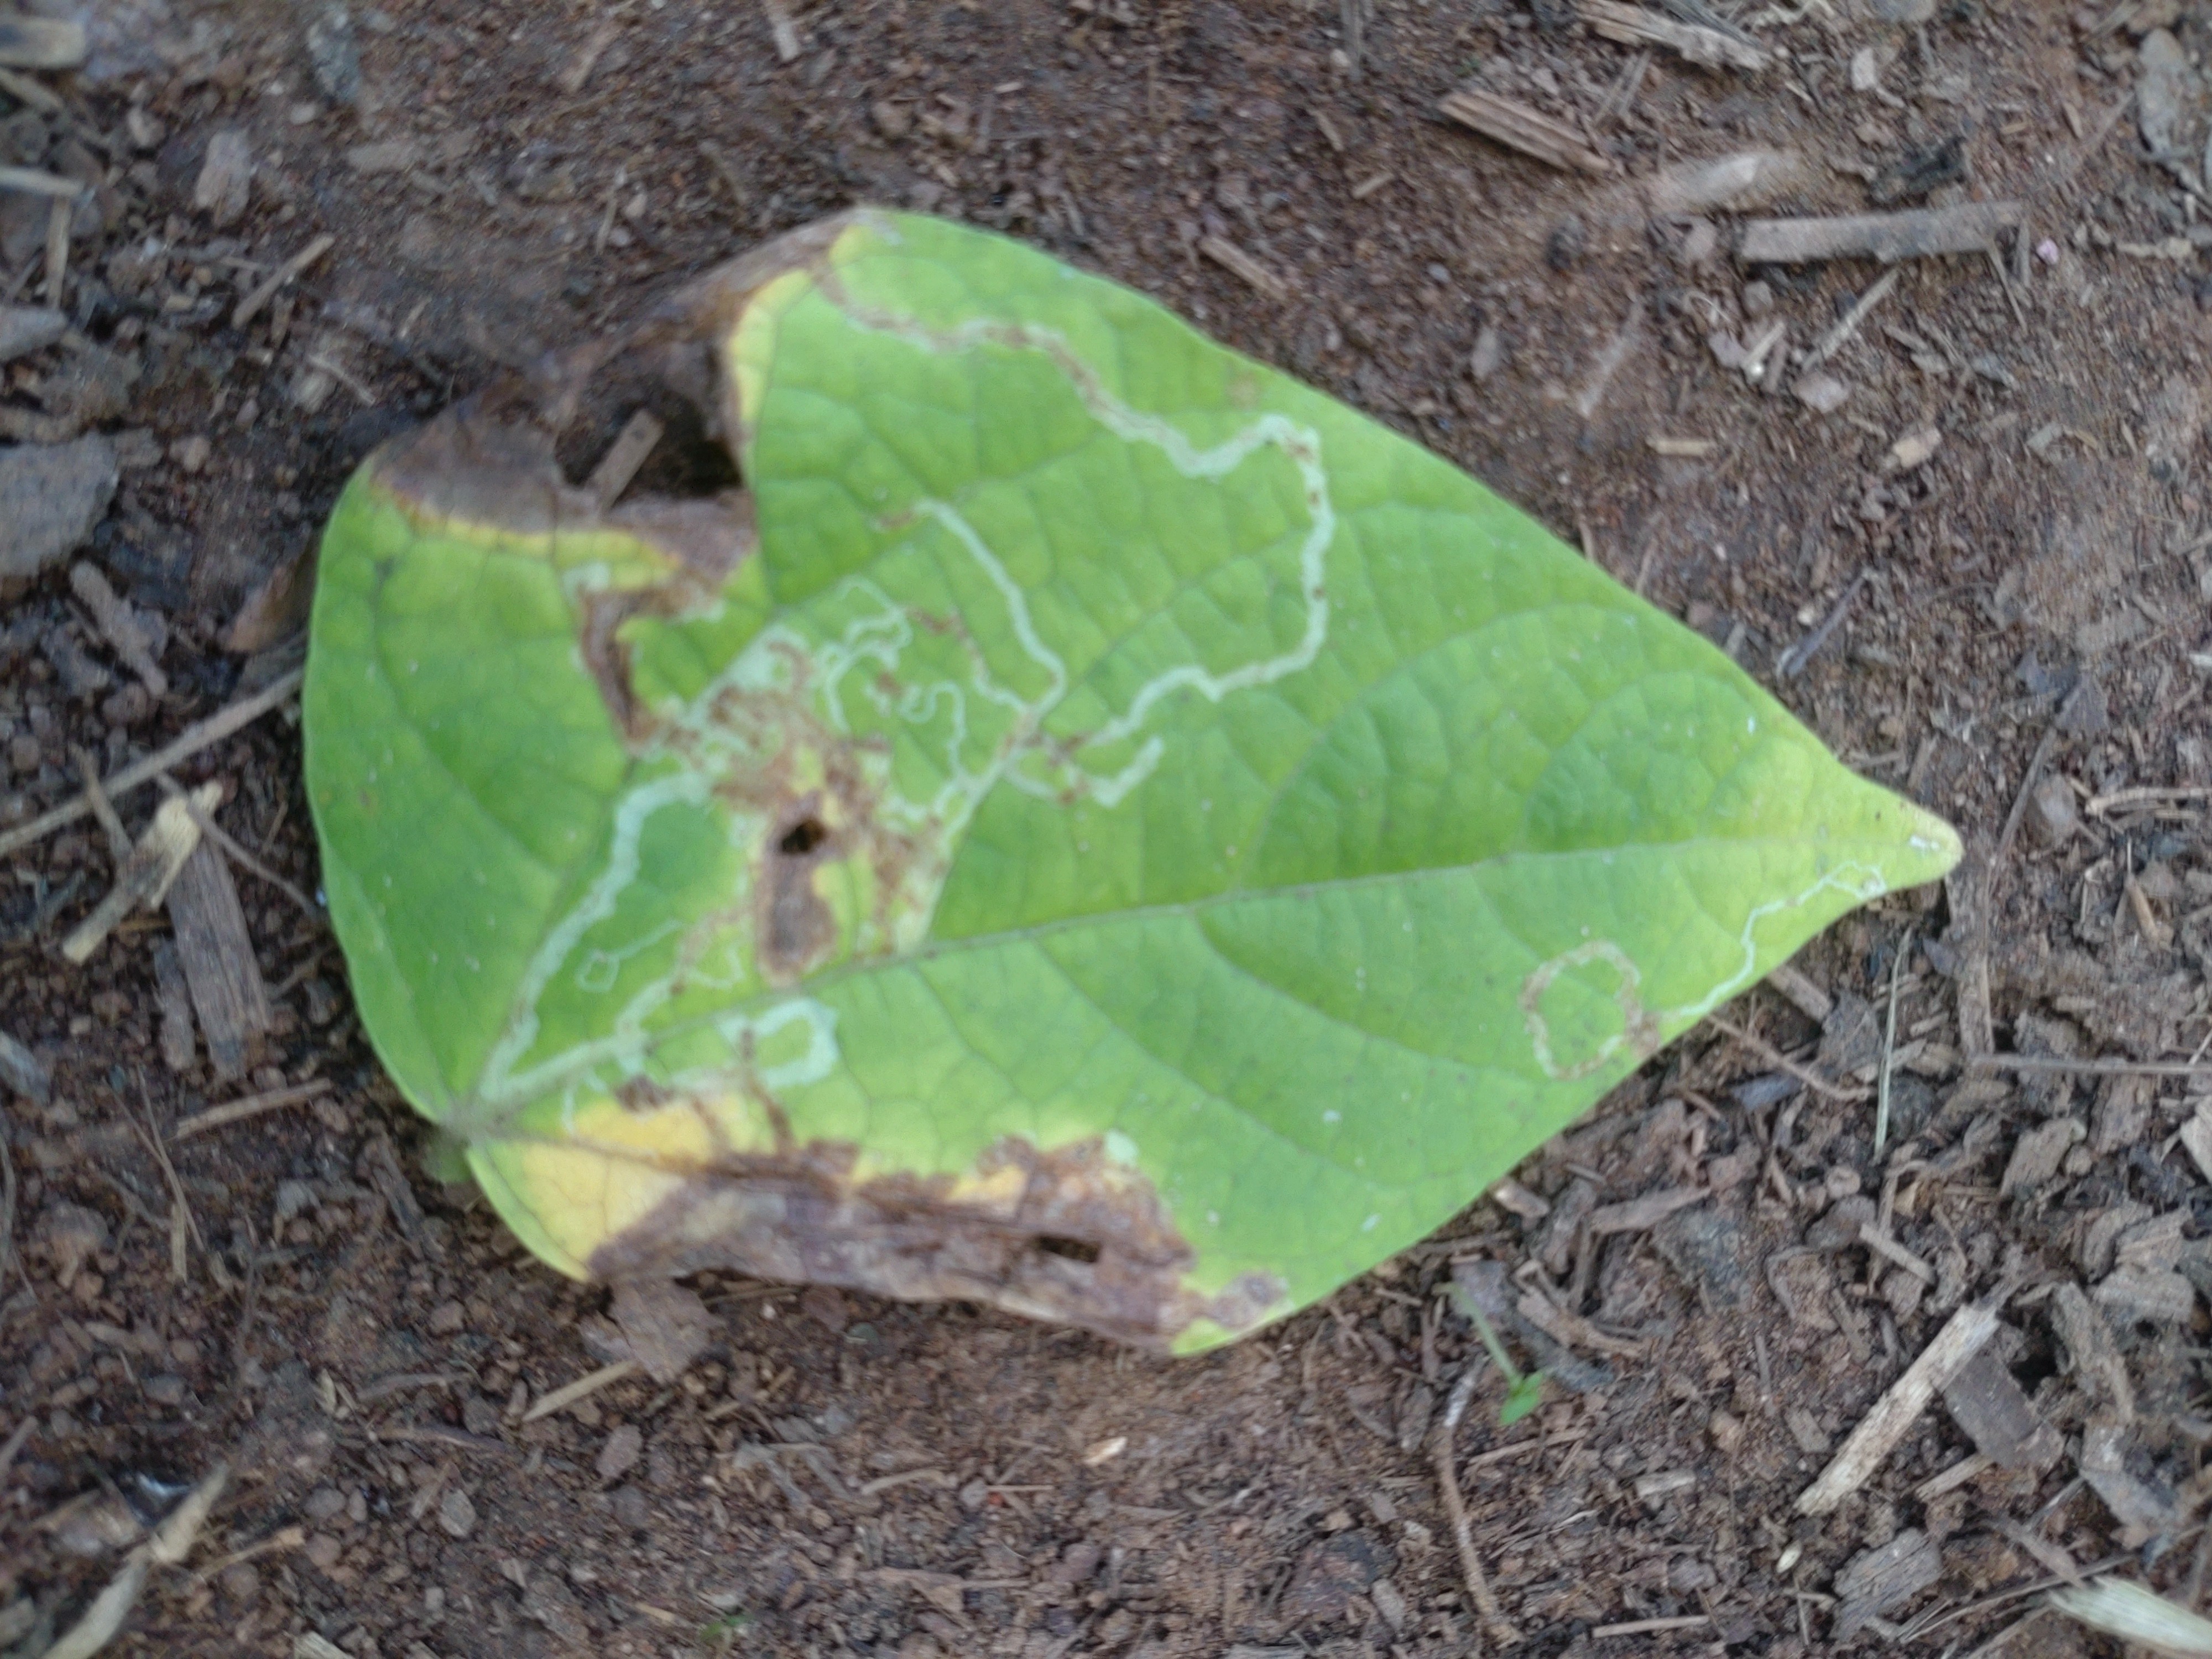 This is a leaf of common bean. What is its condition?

anthracnose
